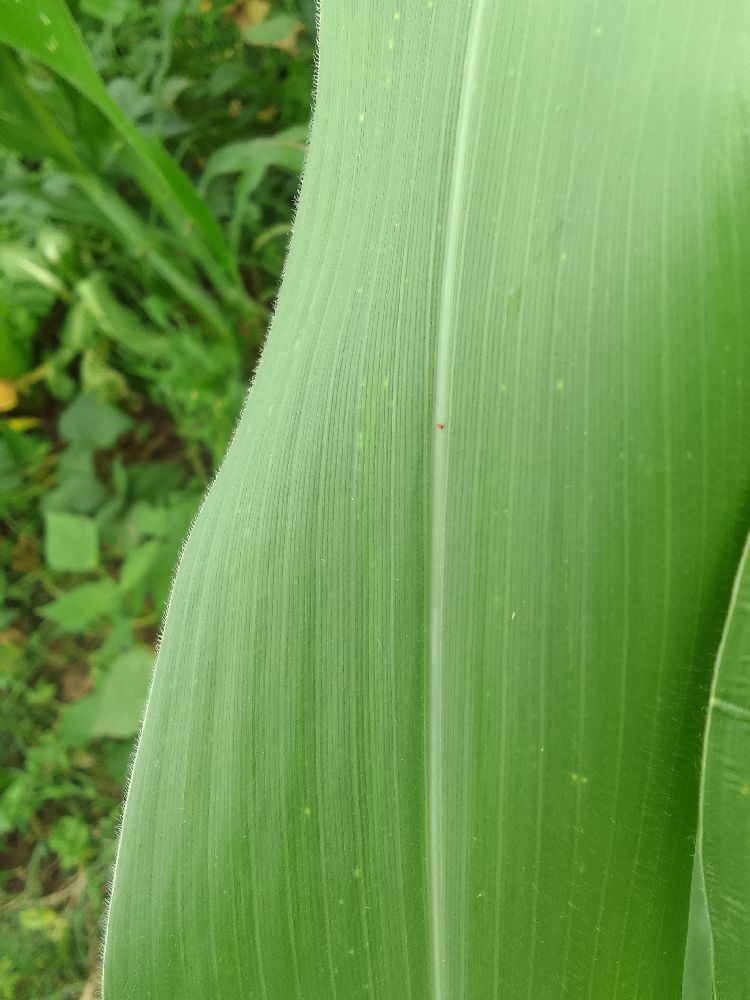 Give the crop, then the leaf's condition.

maize, healthy
